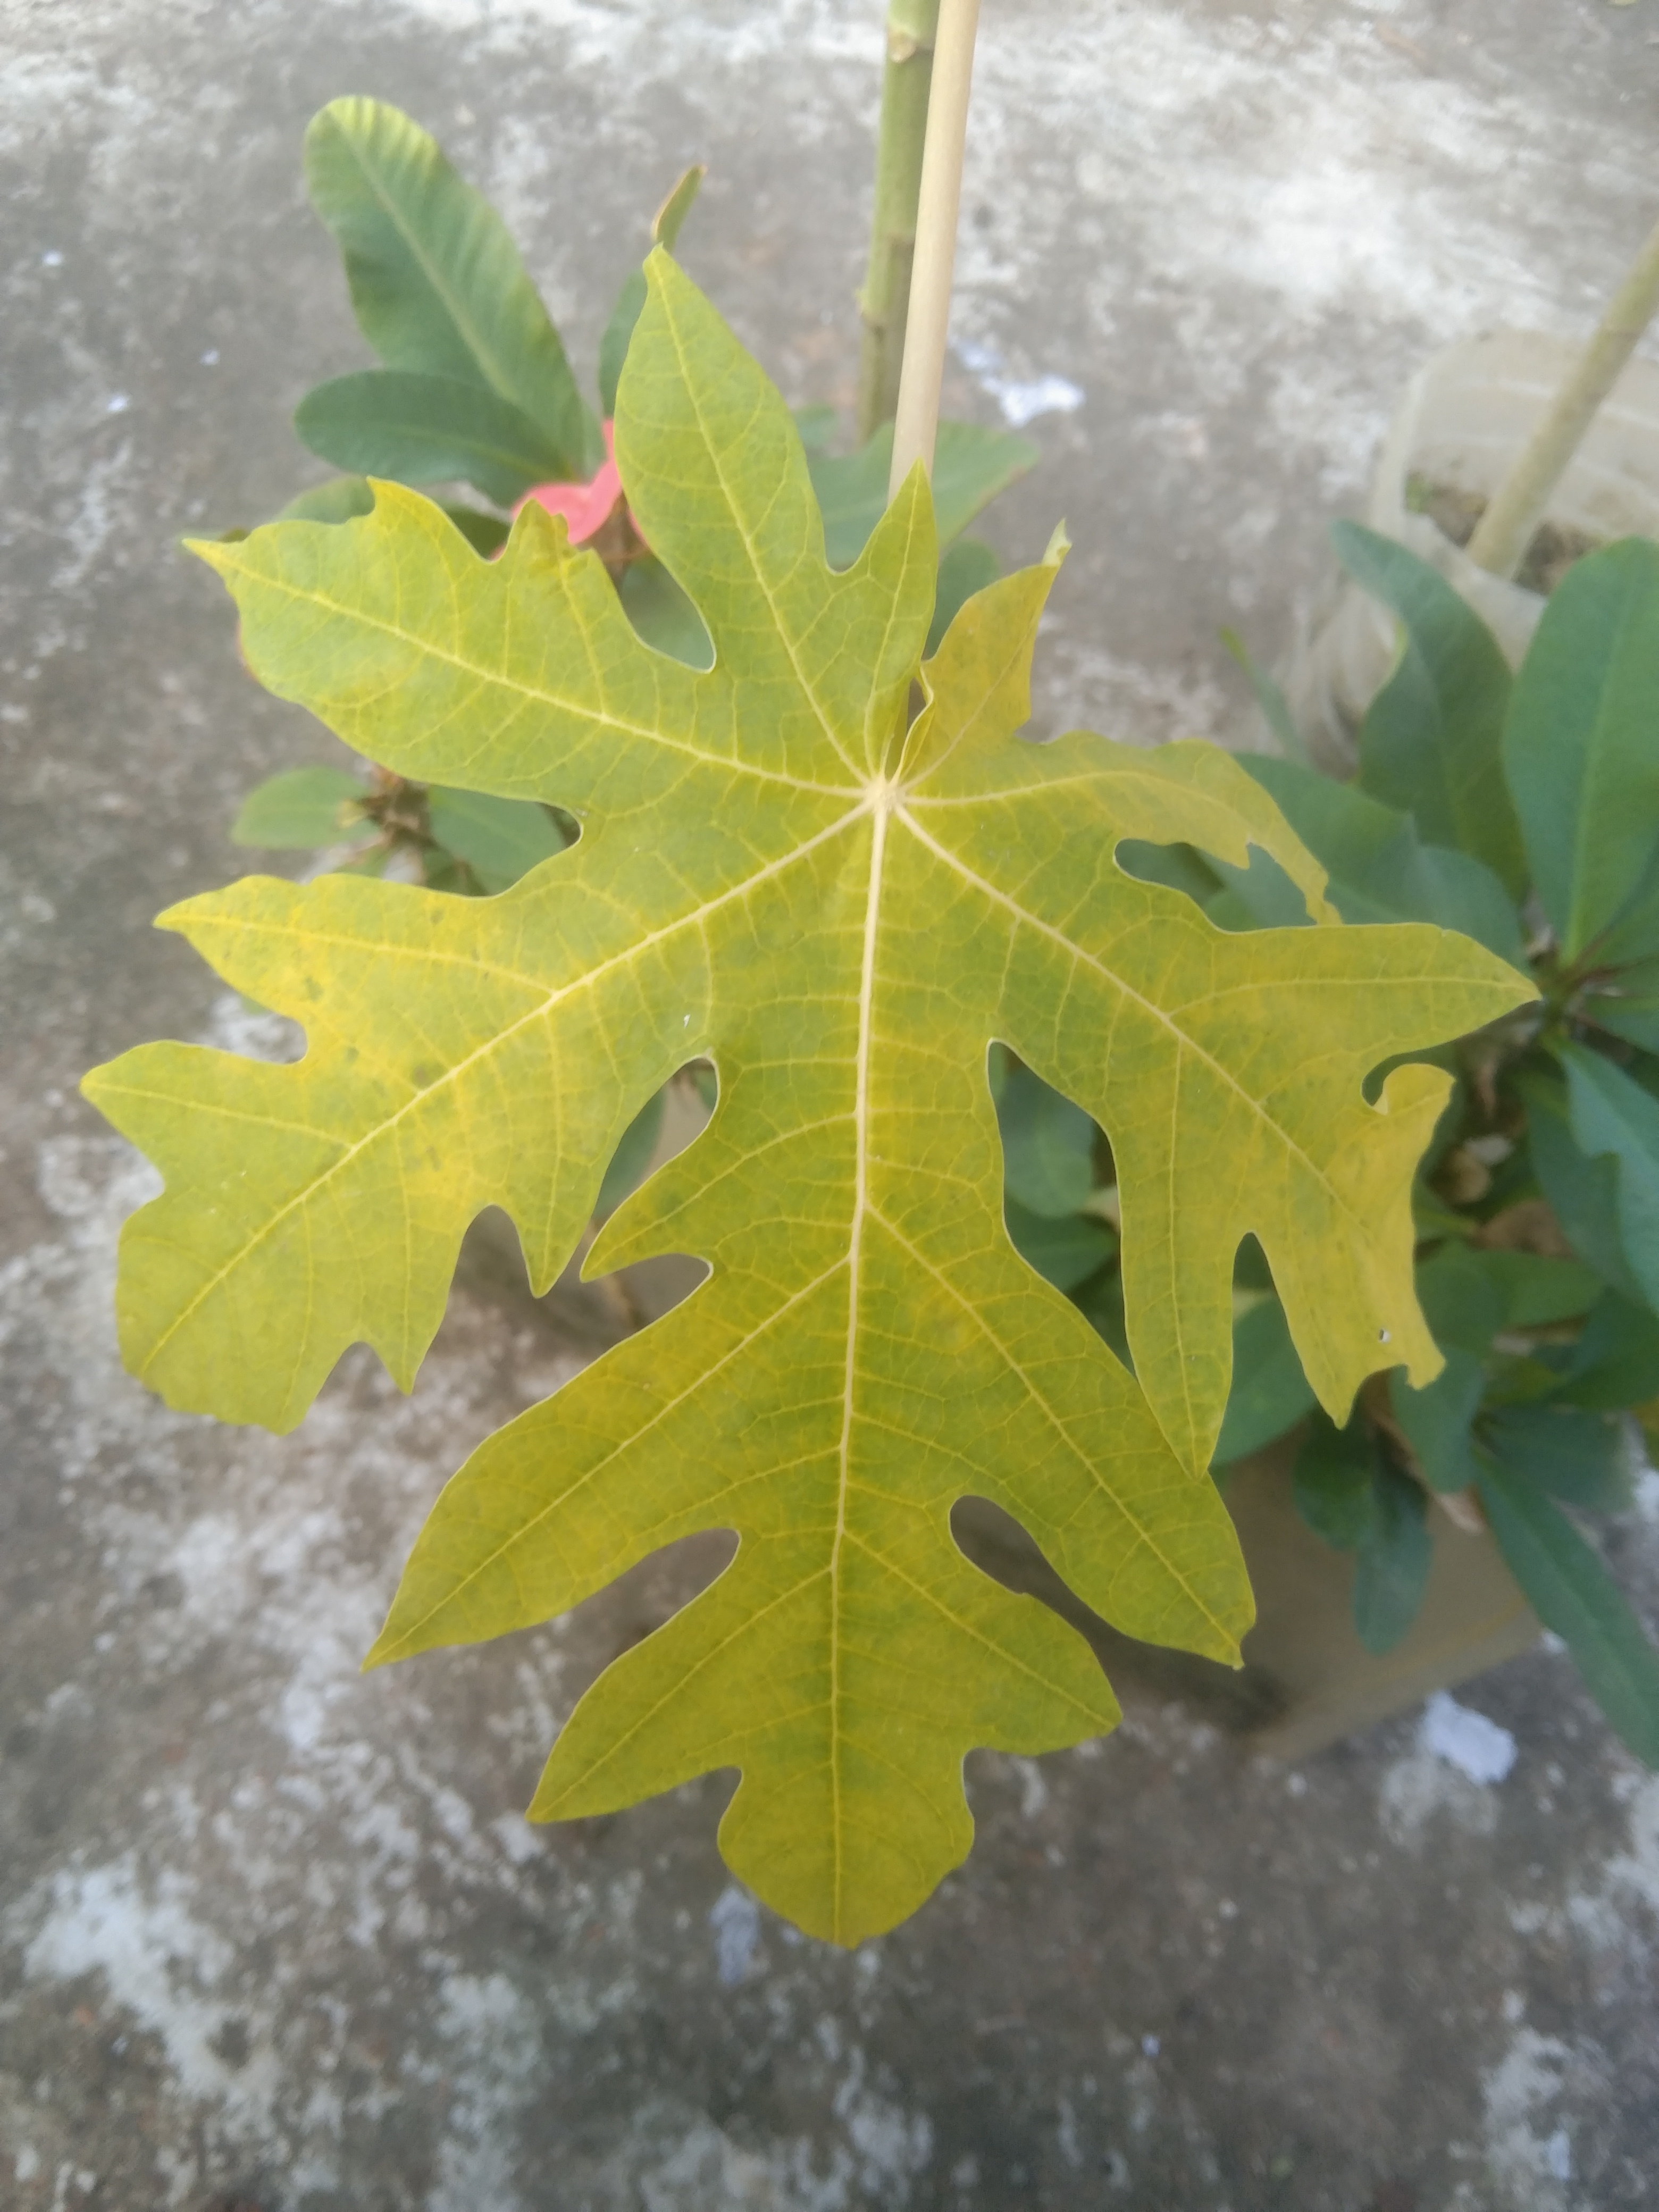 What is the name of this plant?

papaya
